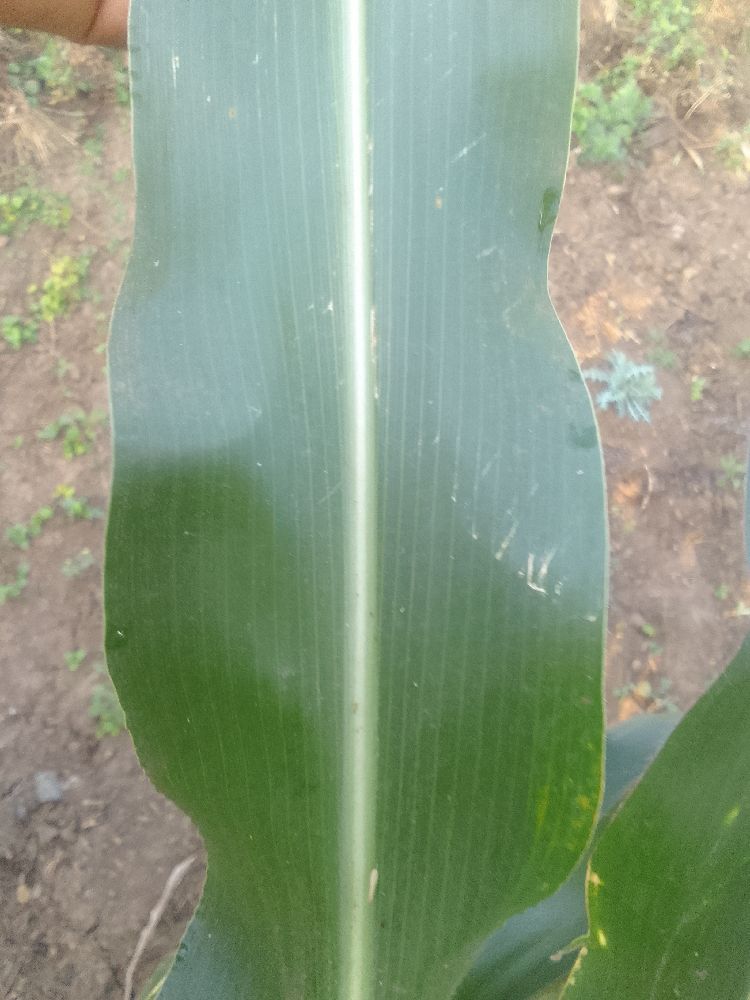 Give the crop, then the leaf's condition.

maize, healthy
